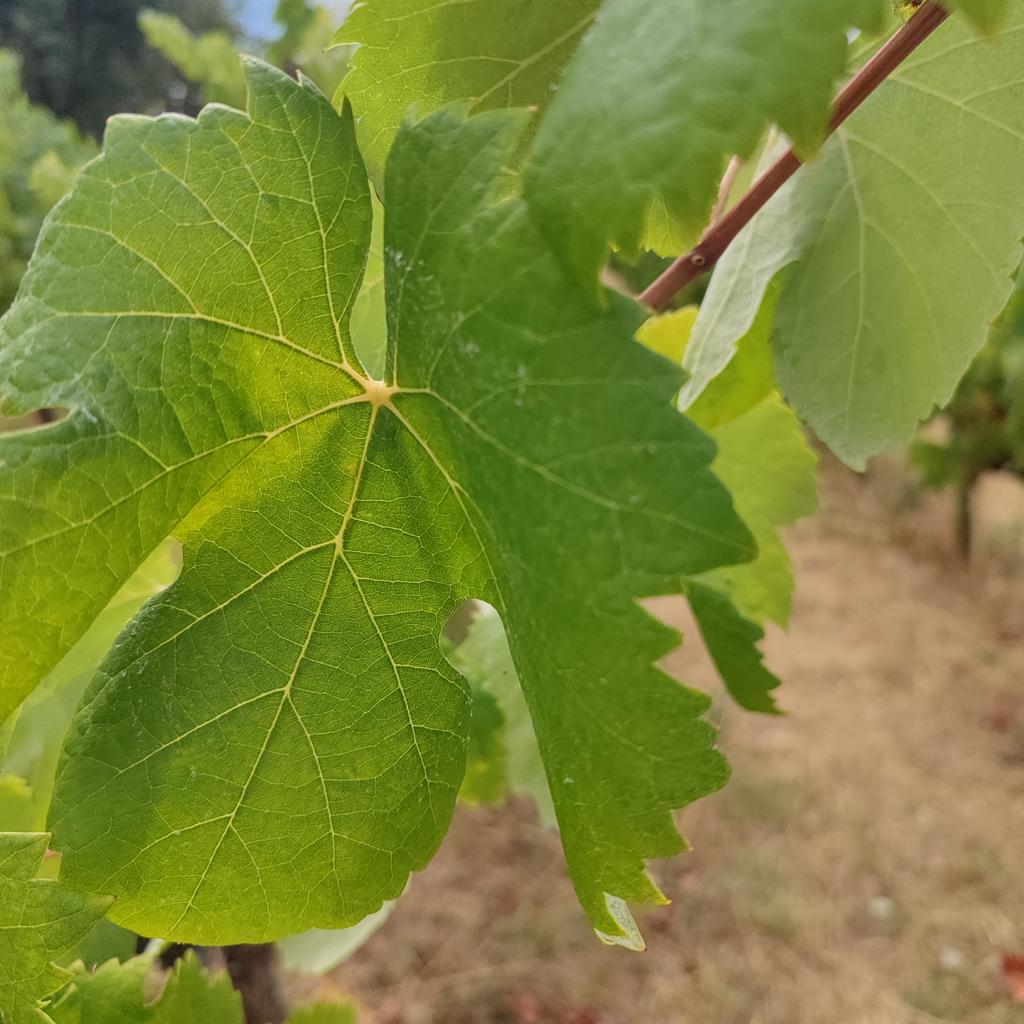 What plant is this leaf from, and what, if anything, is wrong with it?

grapevine, healthy
